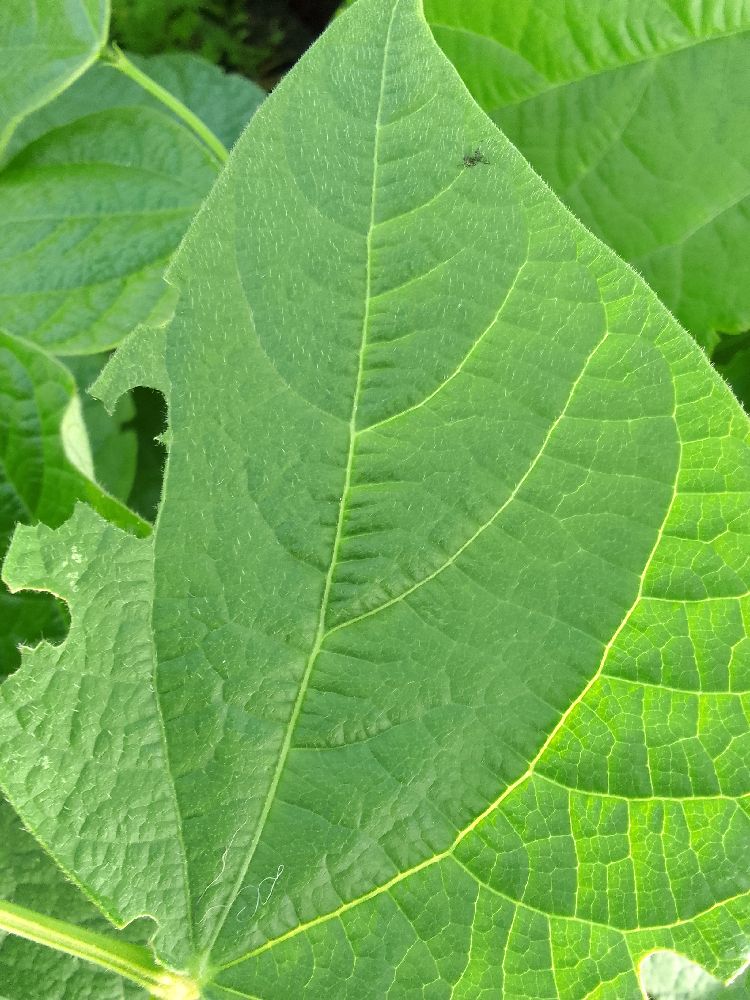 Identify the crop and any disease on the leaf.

common bean, healthy
